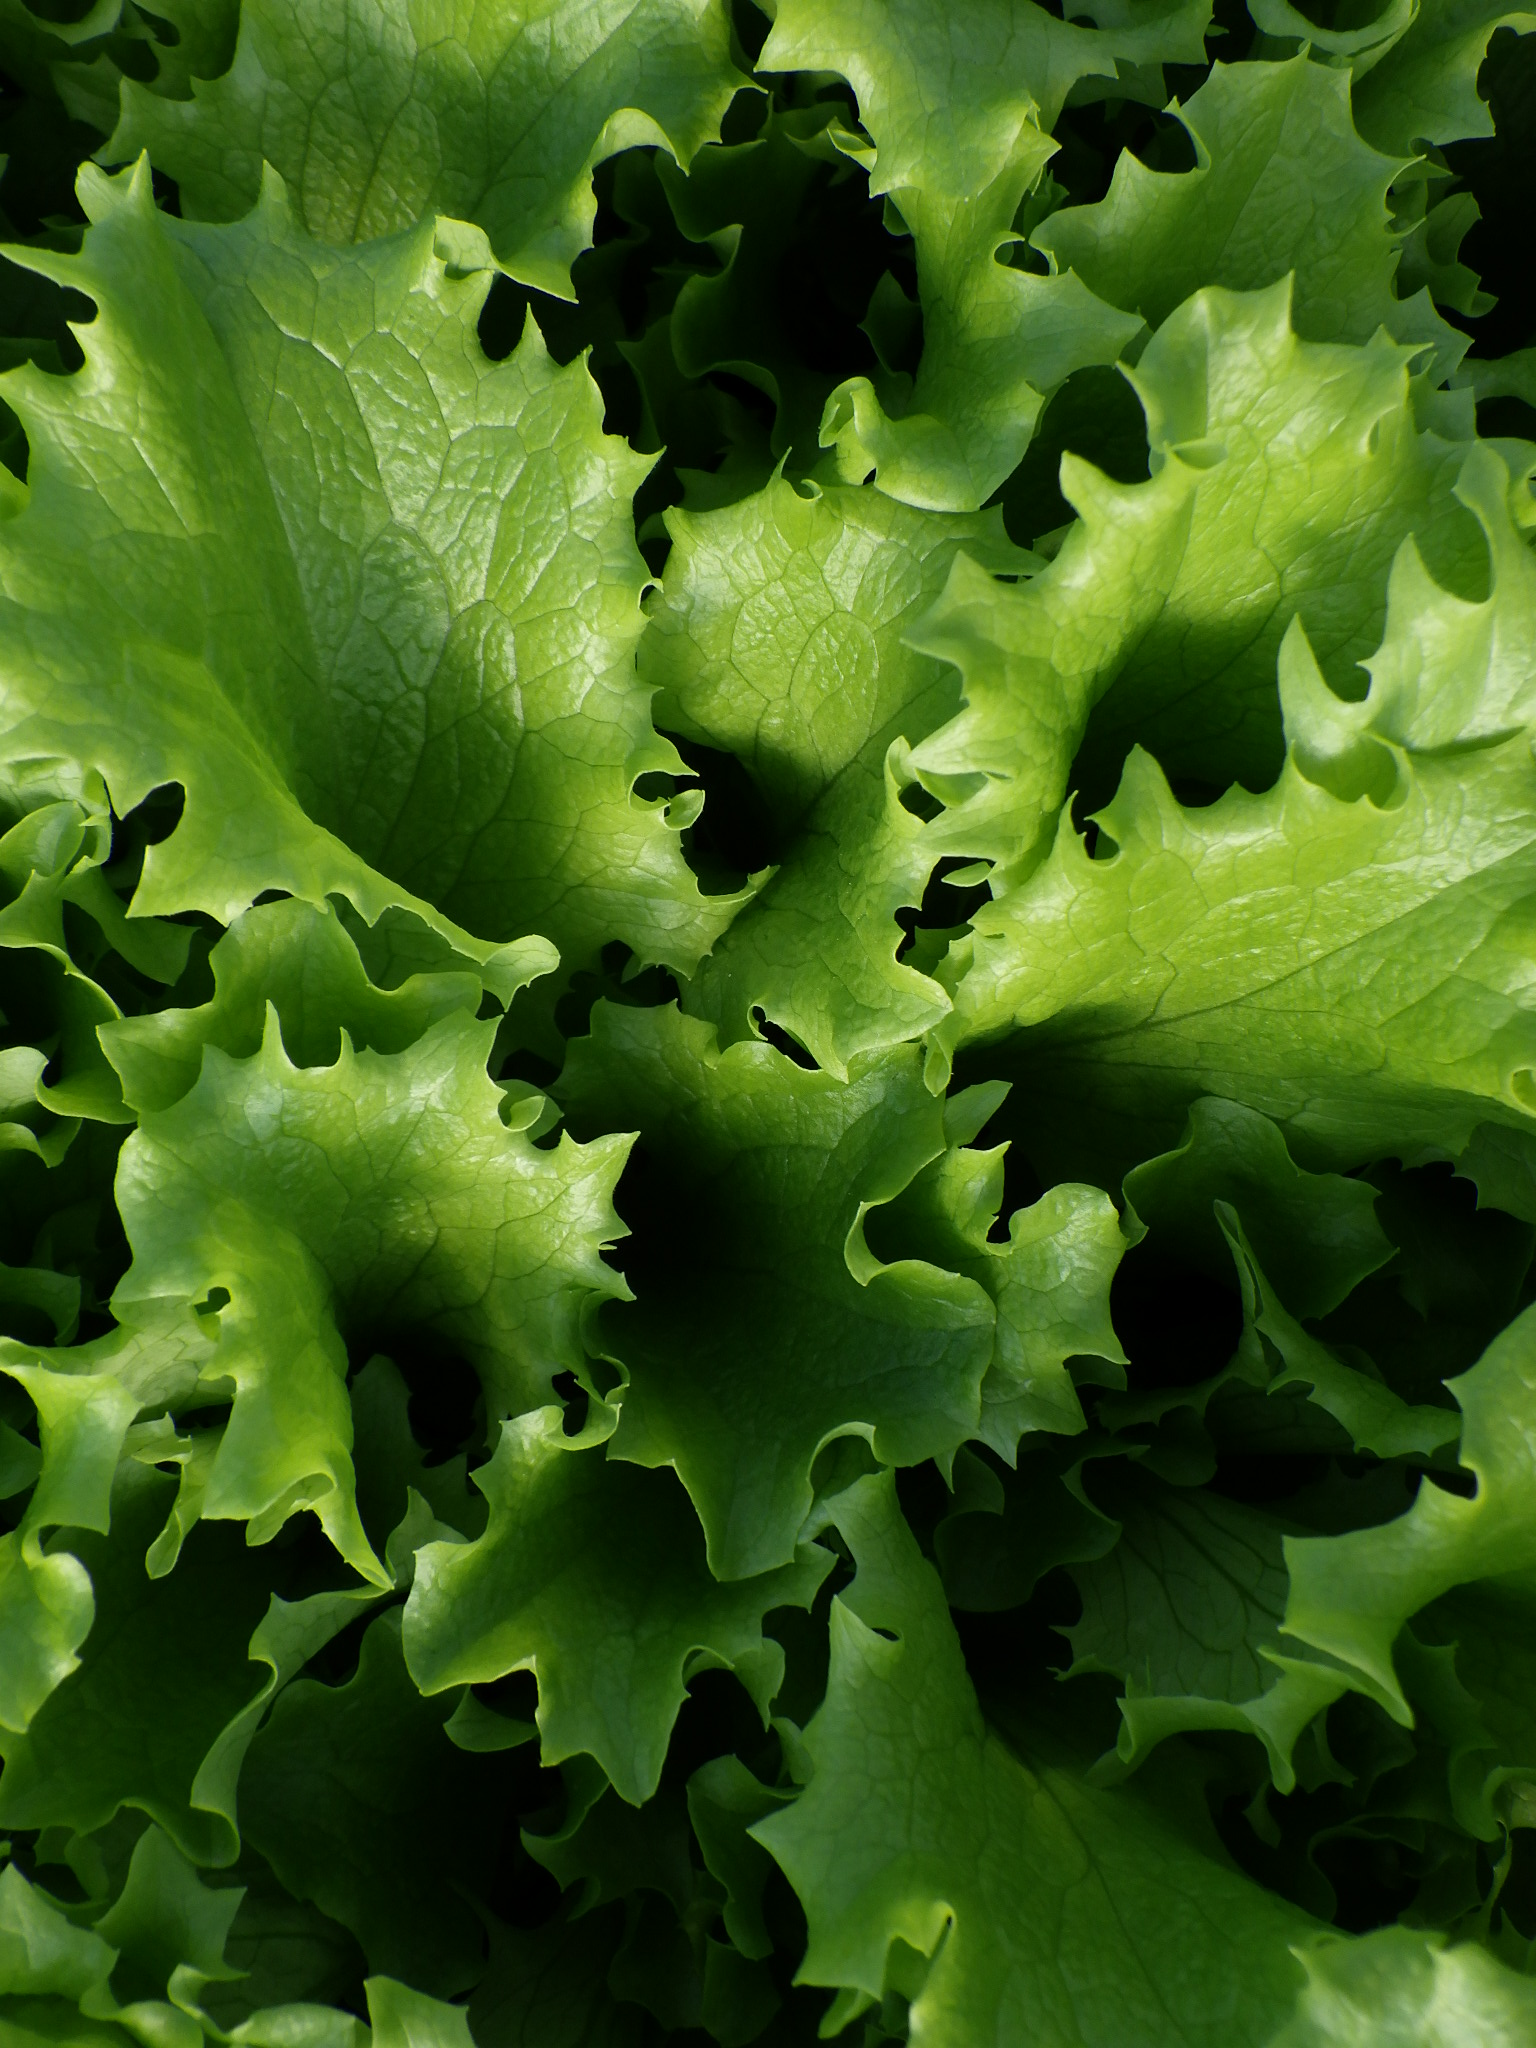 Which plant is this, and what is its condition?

lettuce, healthy
